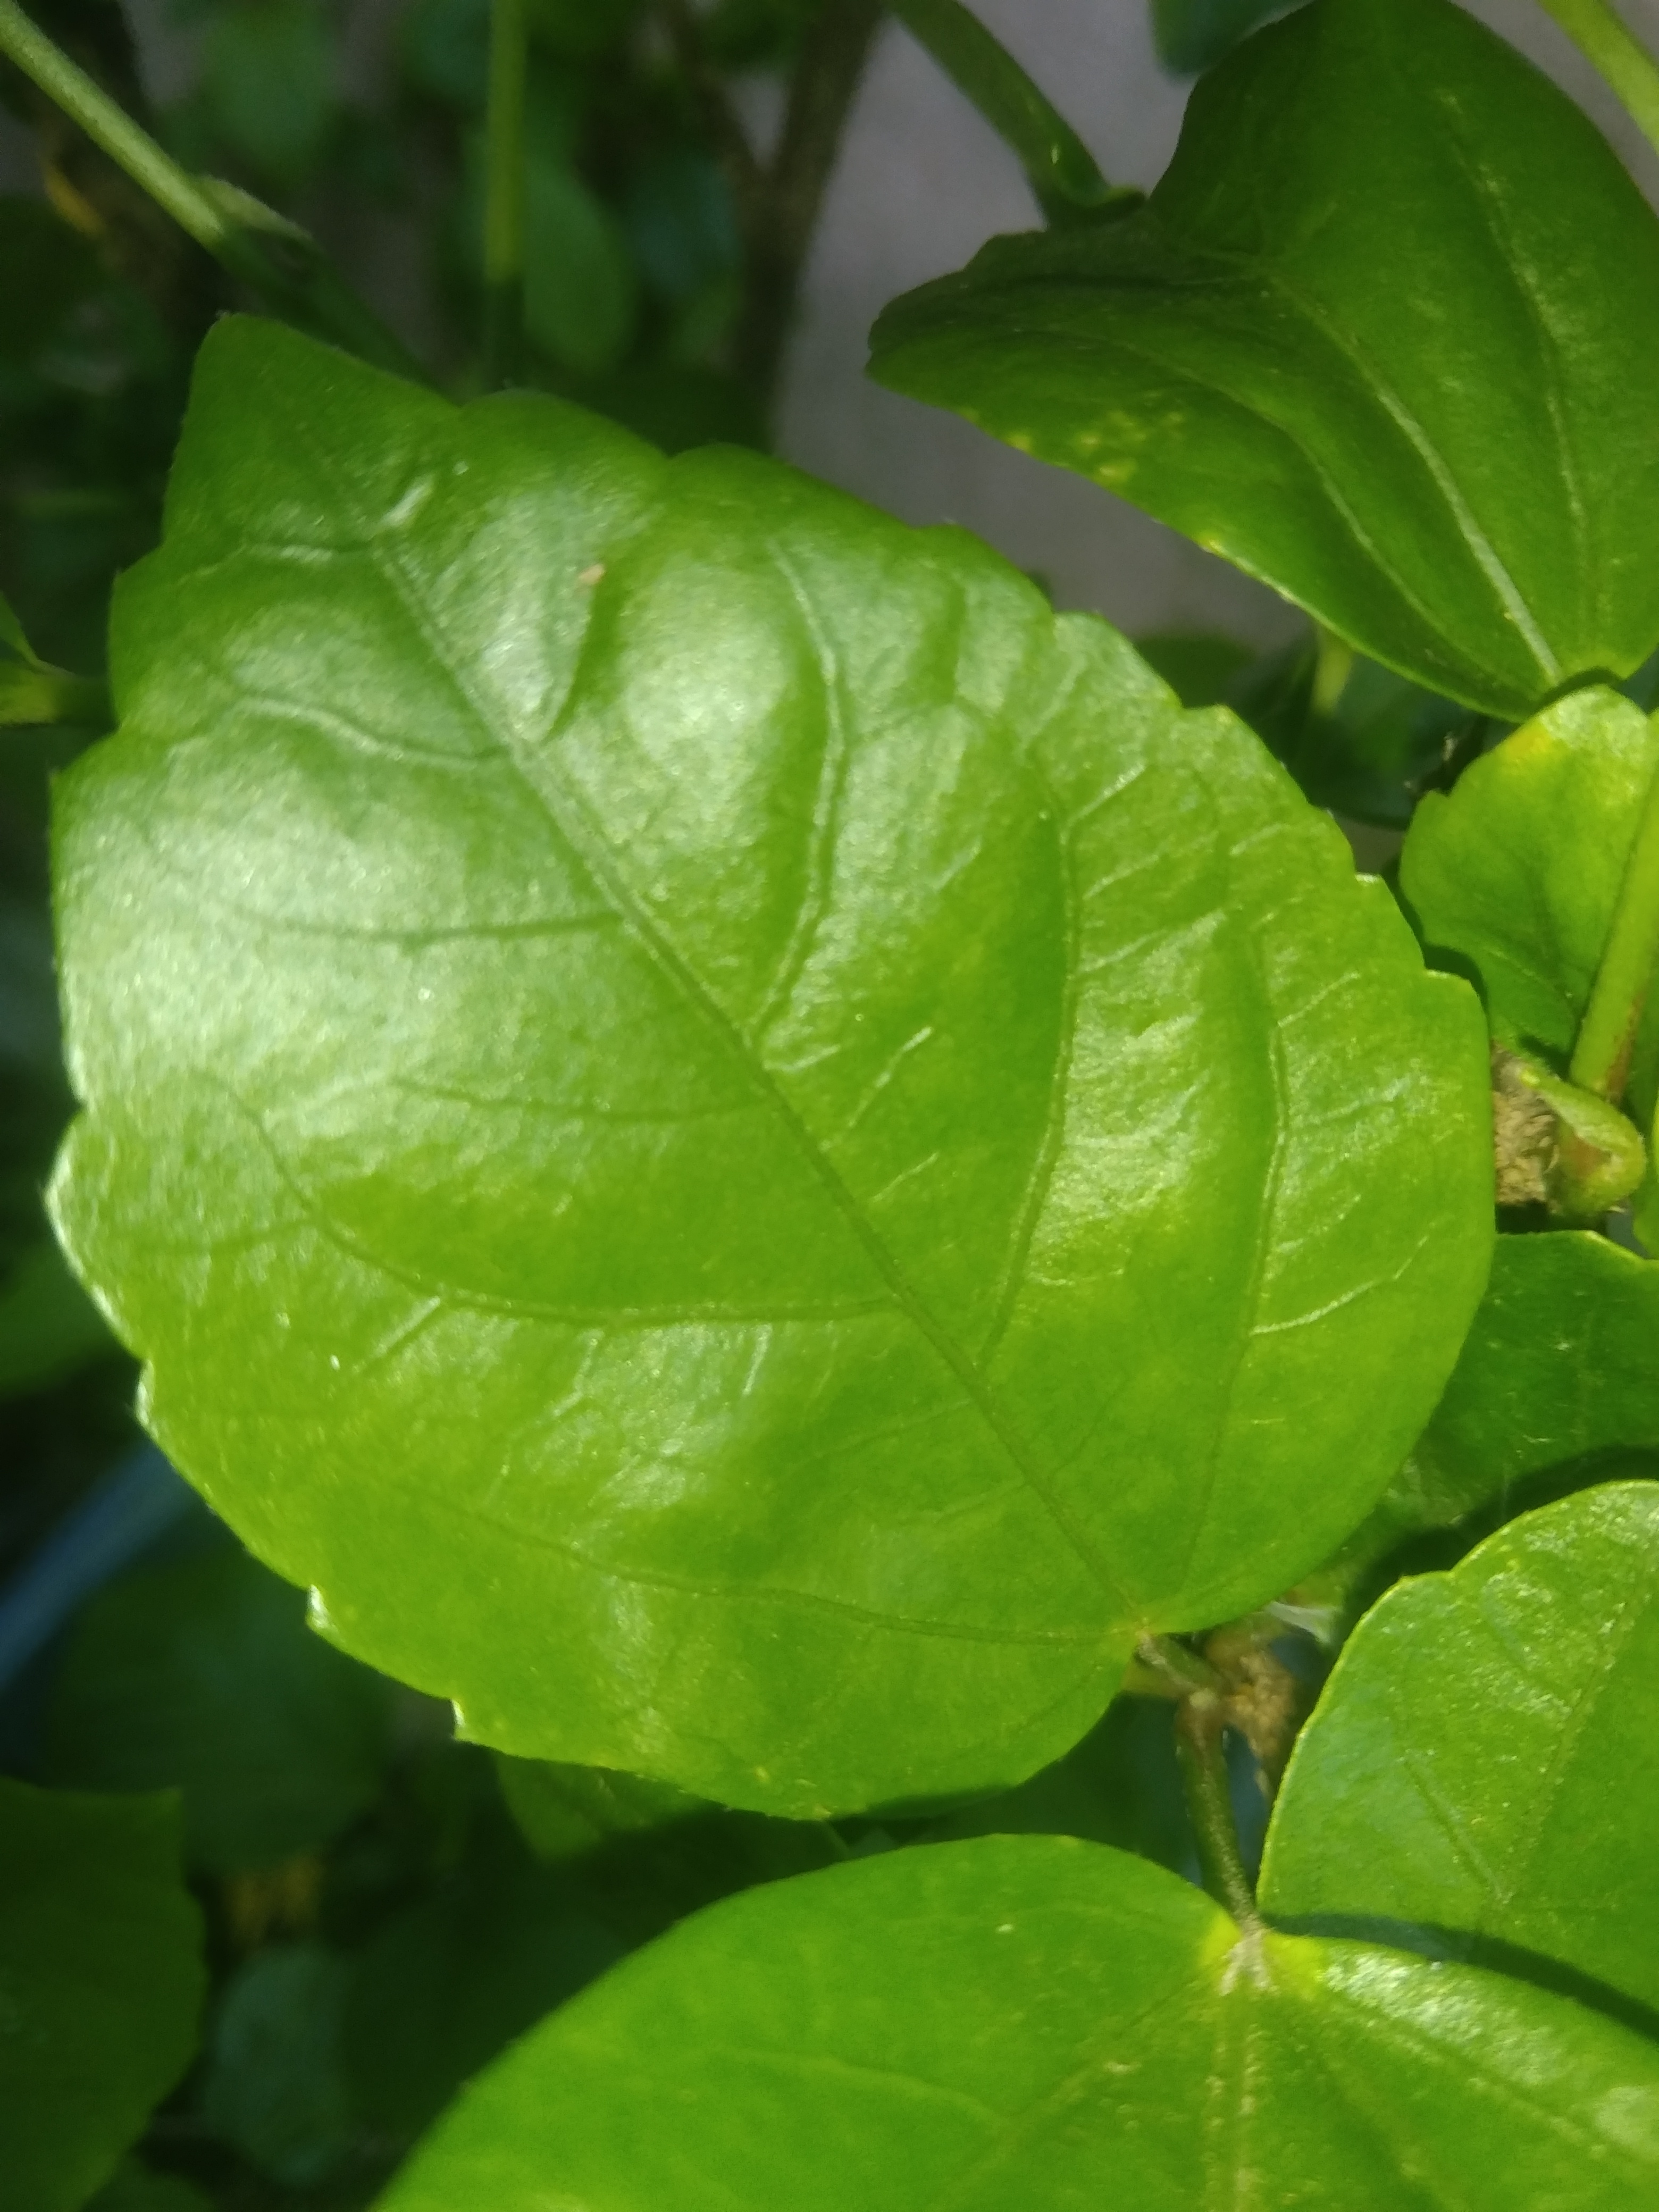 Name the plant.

hibiscus
